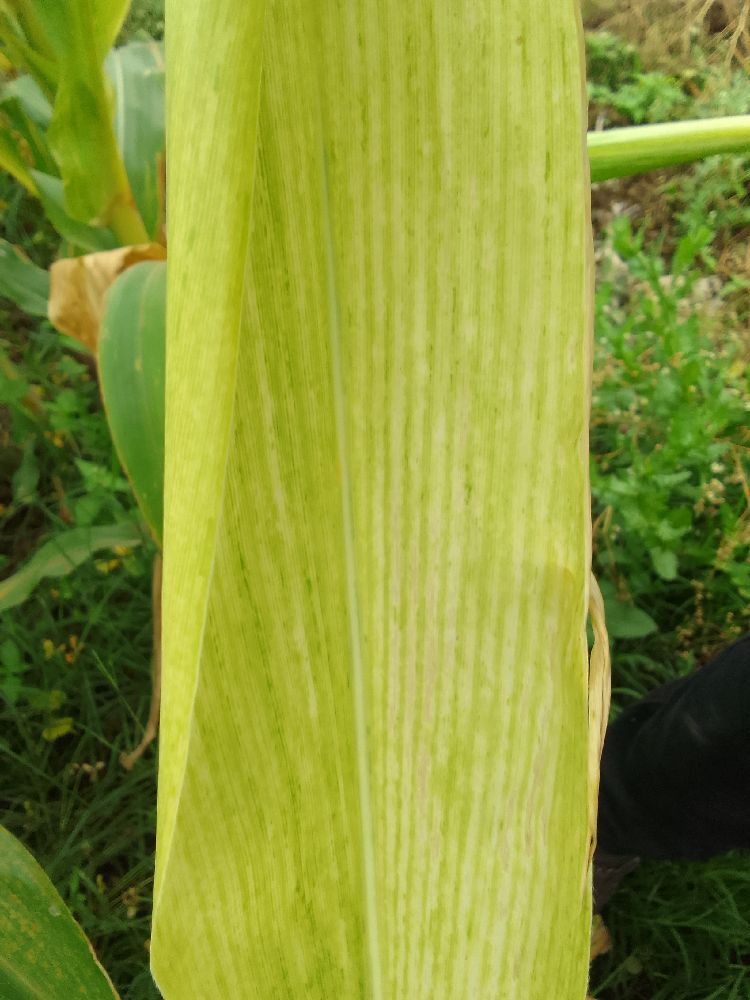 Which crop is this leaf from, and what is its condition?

maize, maize lethal necrosis
